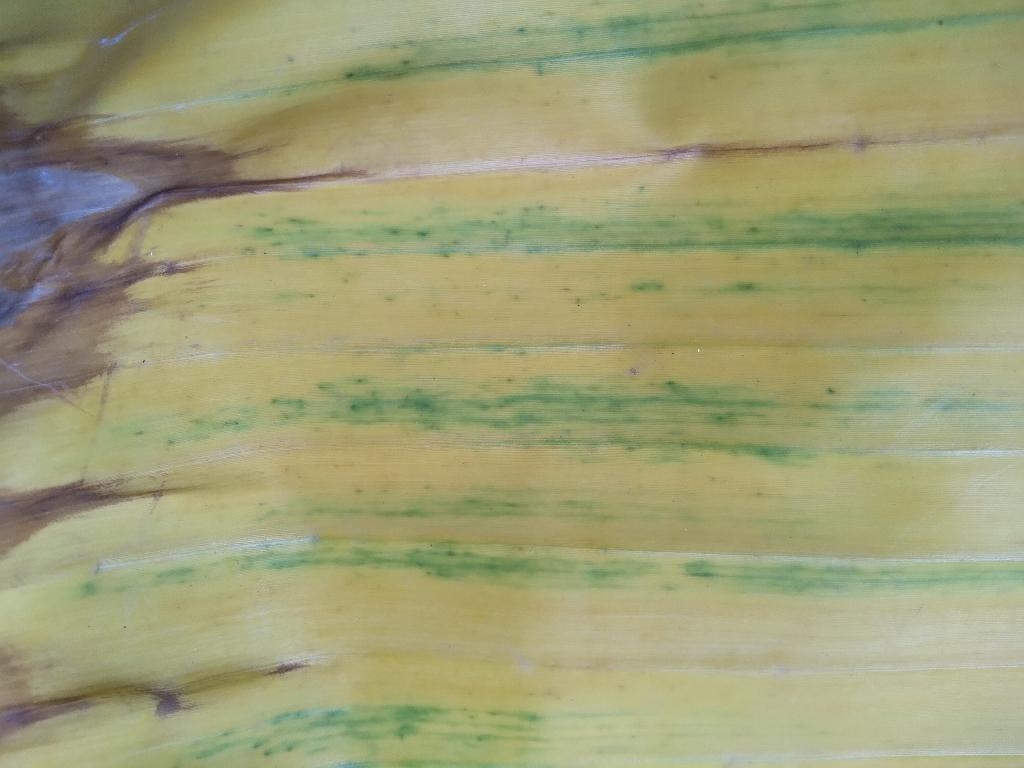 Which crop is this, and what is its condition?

banana, fusarium wilt race 1
